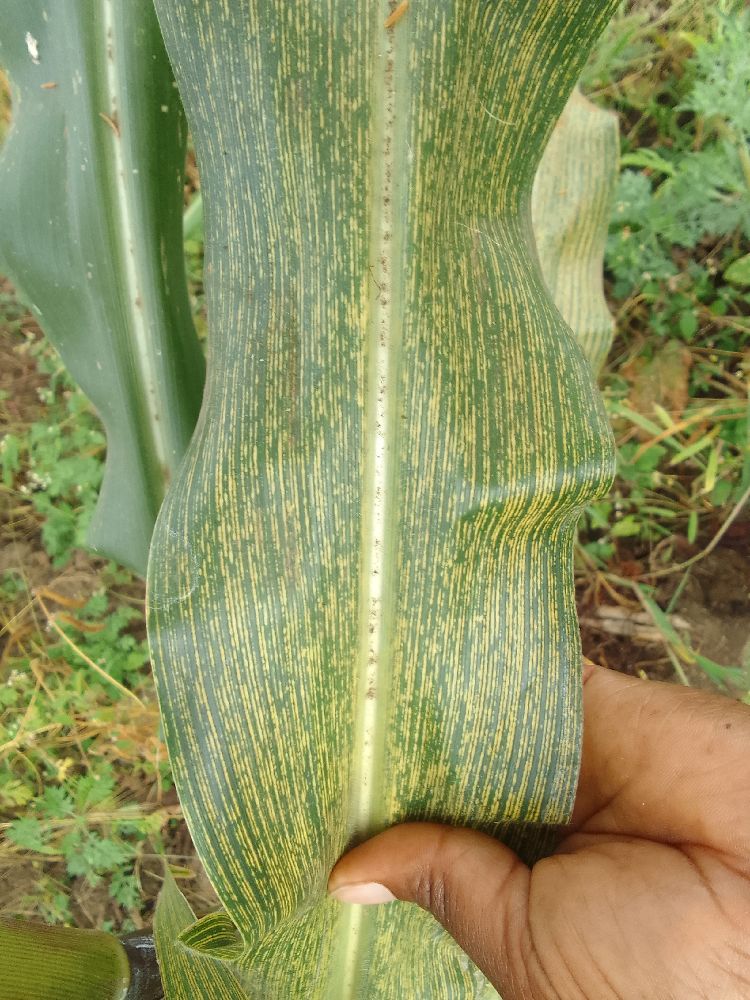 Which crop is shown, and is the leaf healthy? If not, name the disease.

maize, maize streak virus
